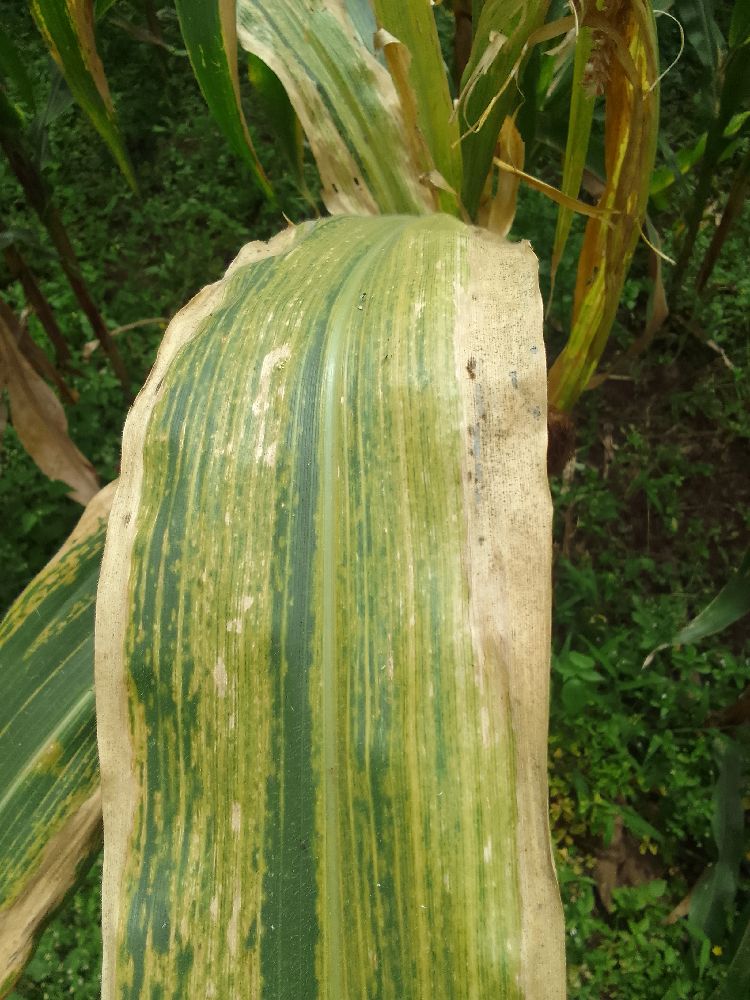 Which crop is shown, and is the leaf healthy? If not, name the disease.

maize, maize lethal necrosis
